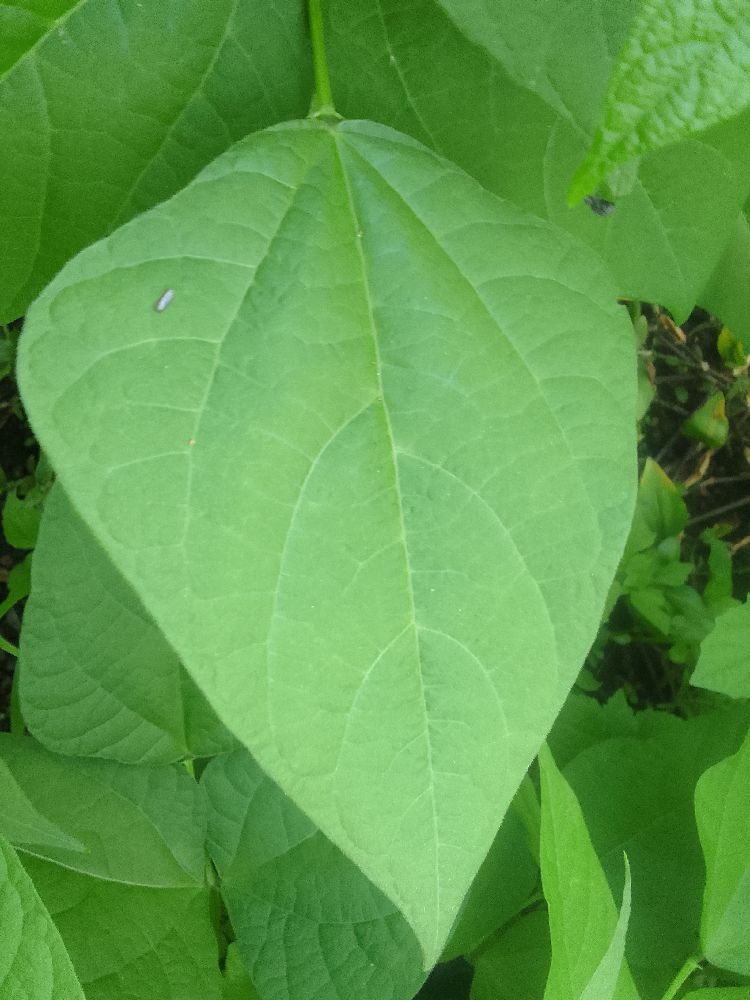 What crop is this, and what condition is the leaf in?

common bean, healthy
